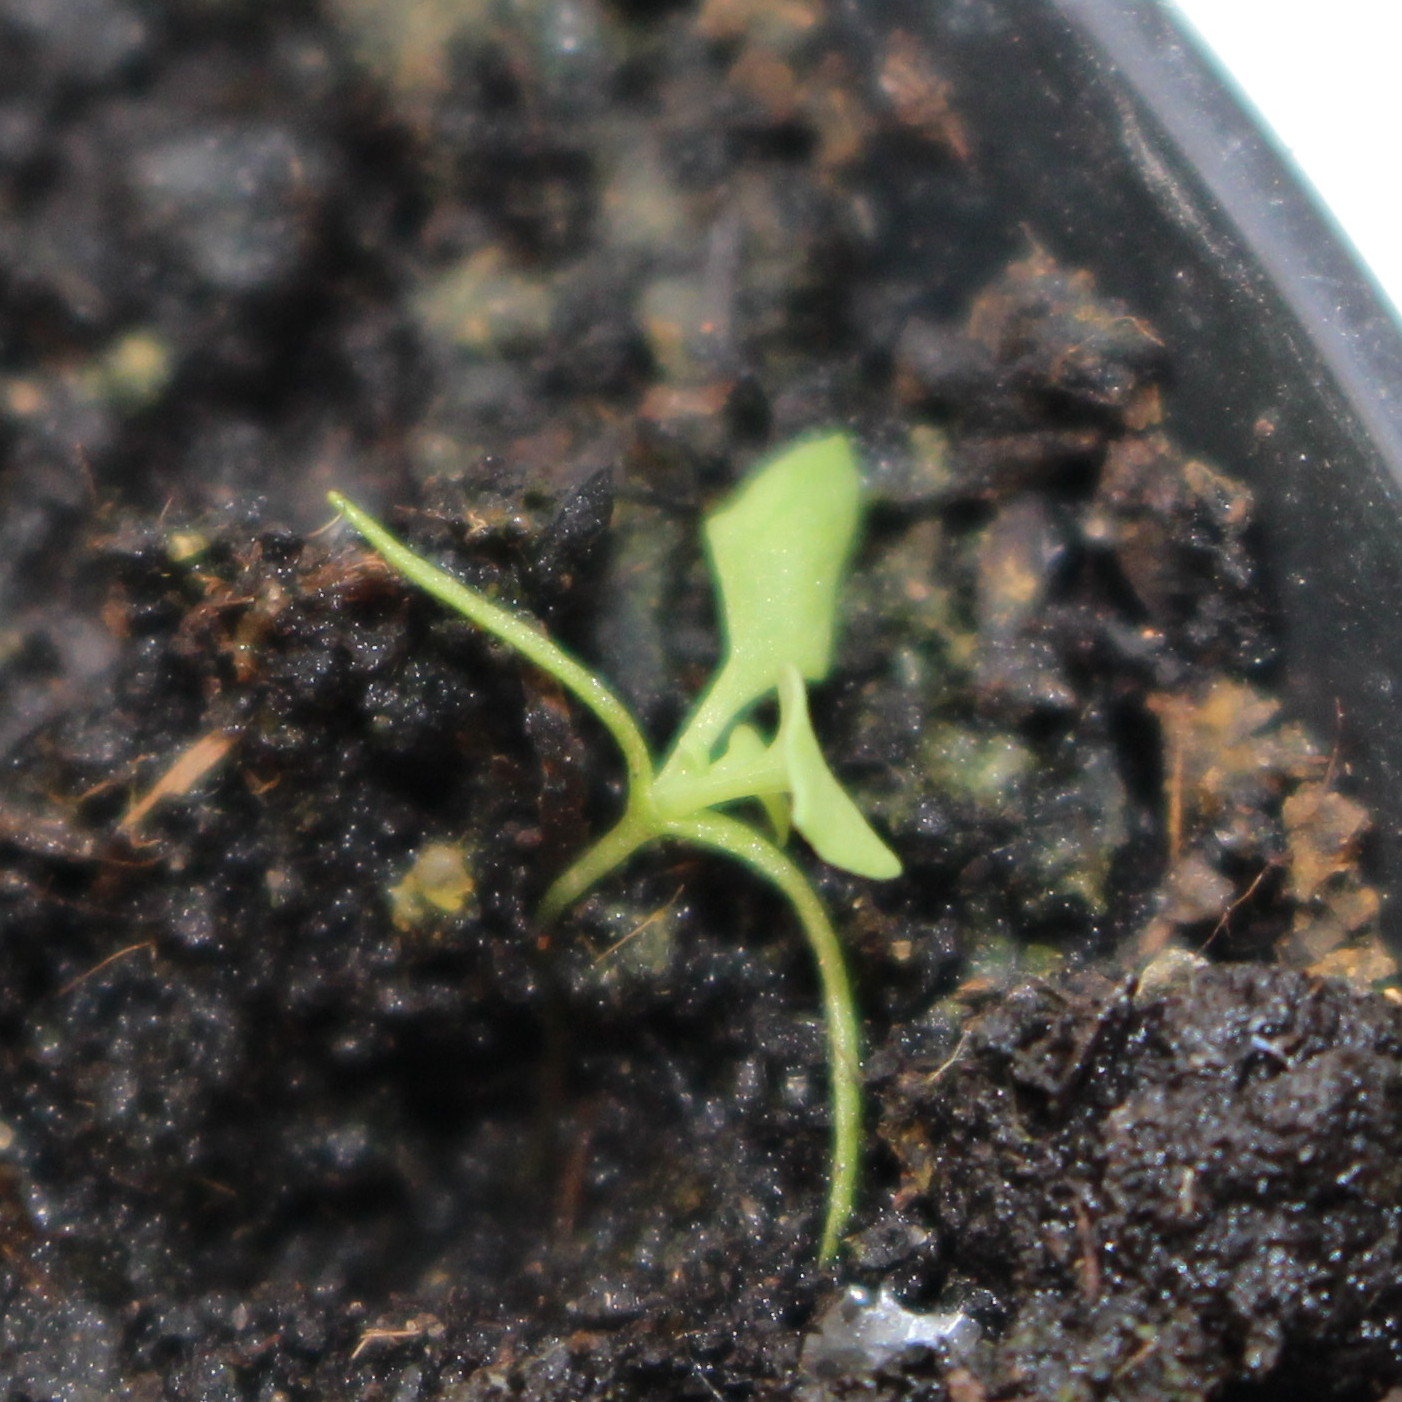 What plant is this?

Papaver rhoeas
